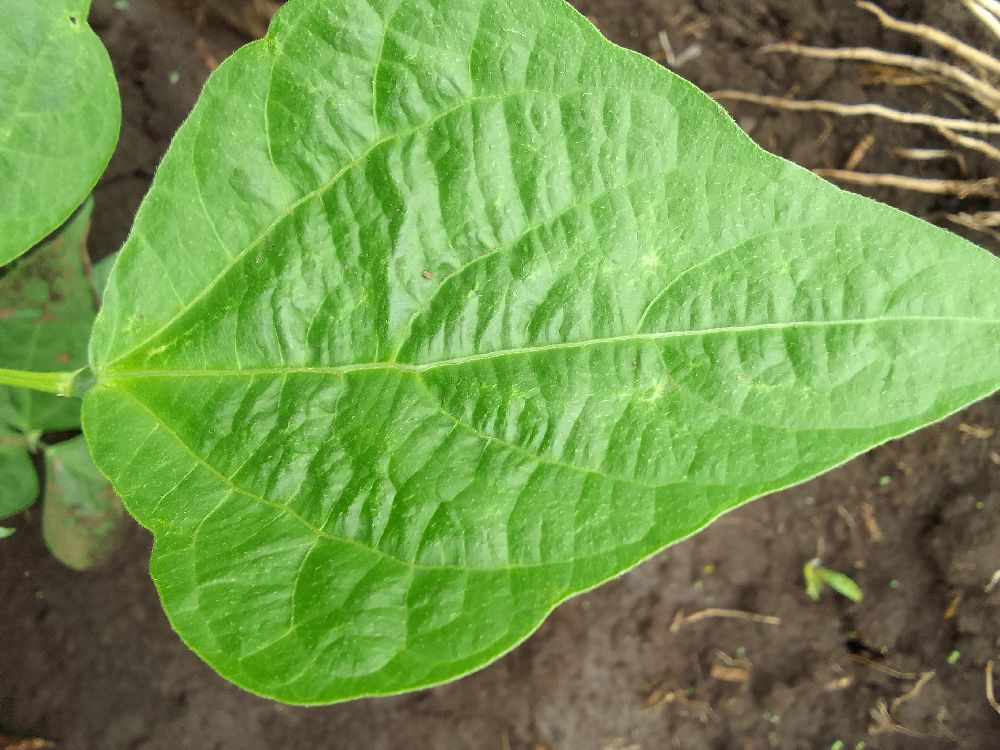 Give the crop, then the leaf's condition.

common bean, healthy
